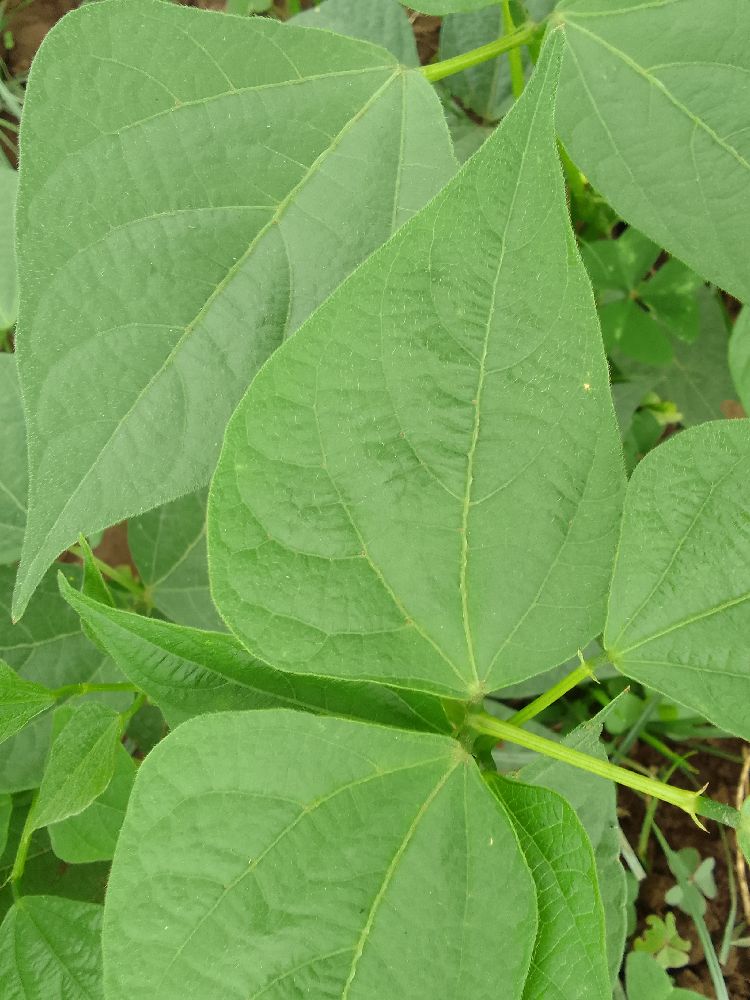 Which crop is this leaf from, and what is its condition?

common bean, healthy
